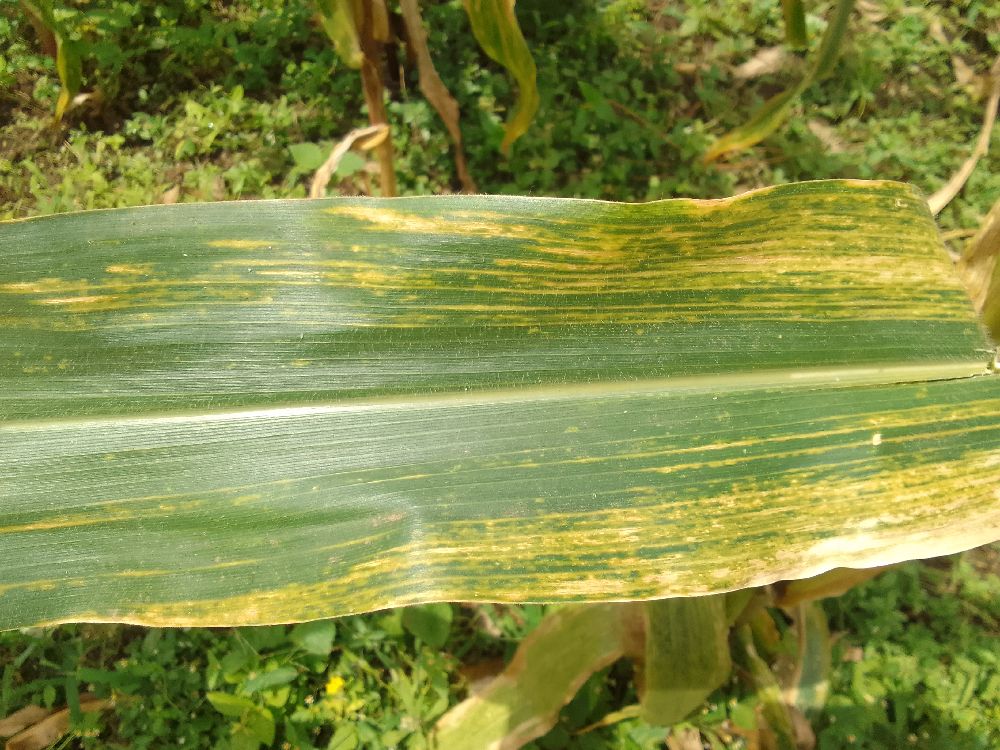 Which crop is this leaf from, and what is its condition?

maize, maize lethal necrosis
